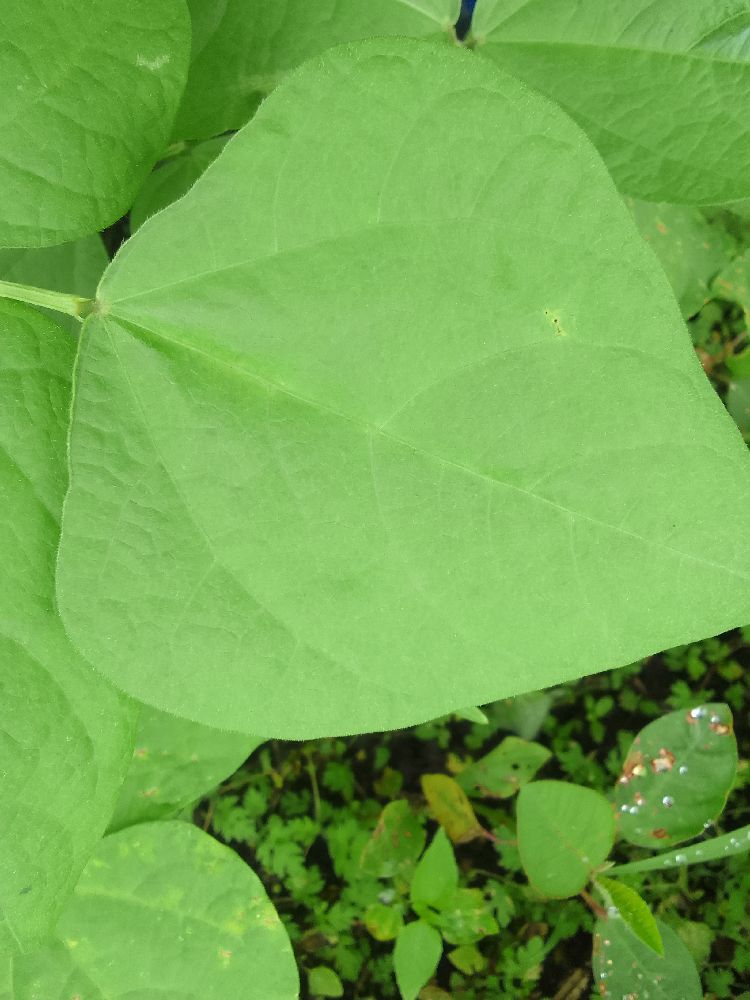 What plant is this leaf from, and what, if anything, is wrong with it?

common bean, healthy
